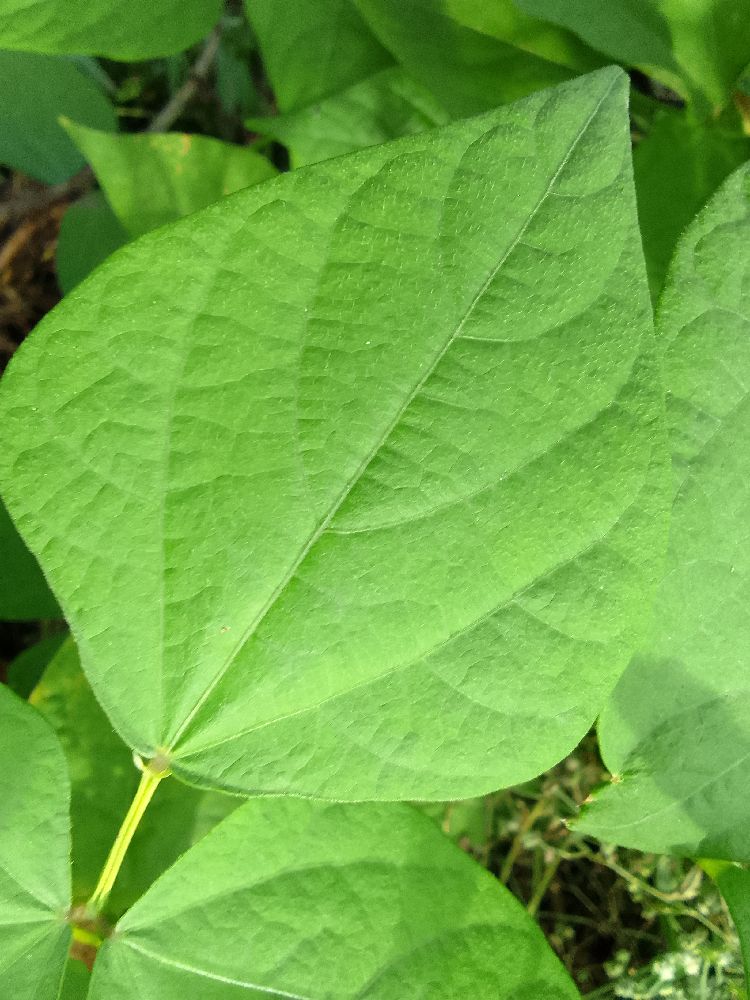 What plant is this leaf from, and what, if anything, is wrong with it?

common bean, healthy
